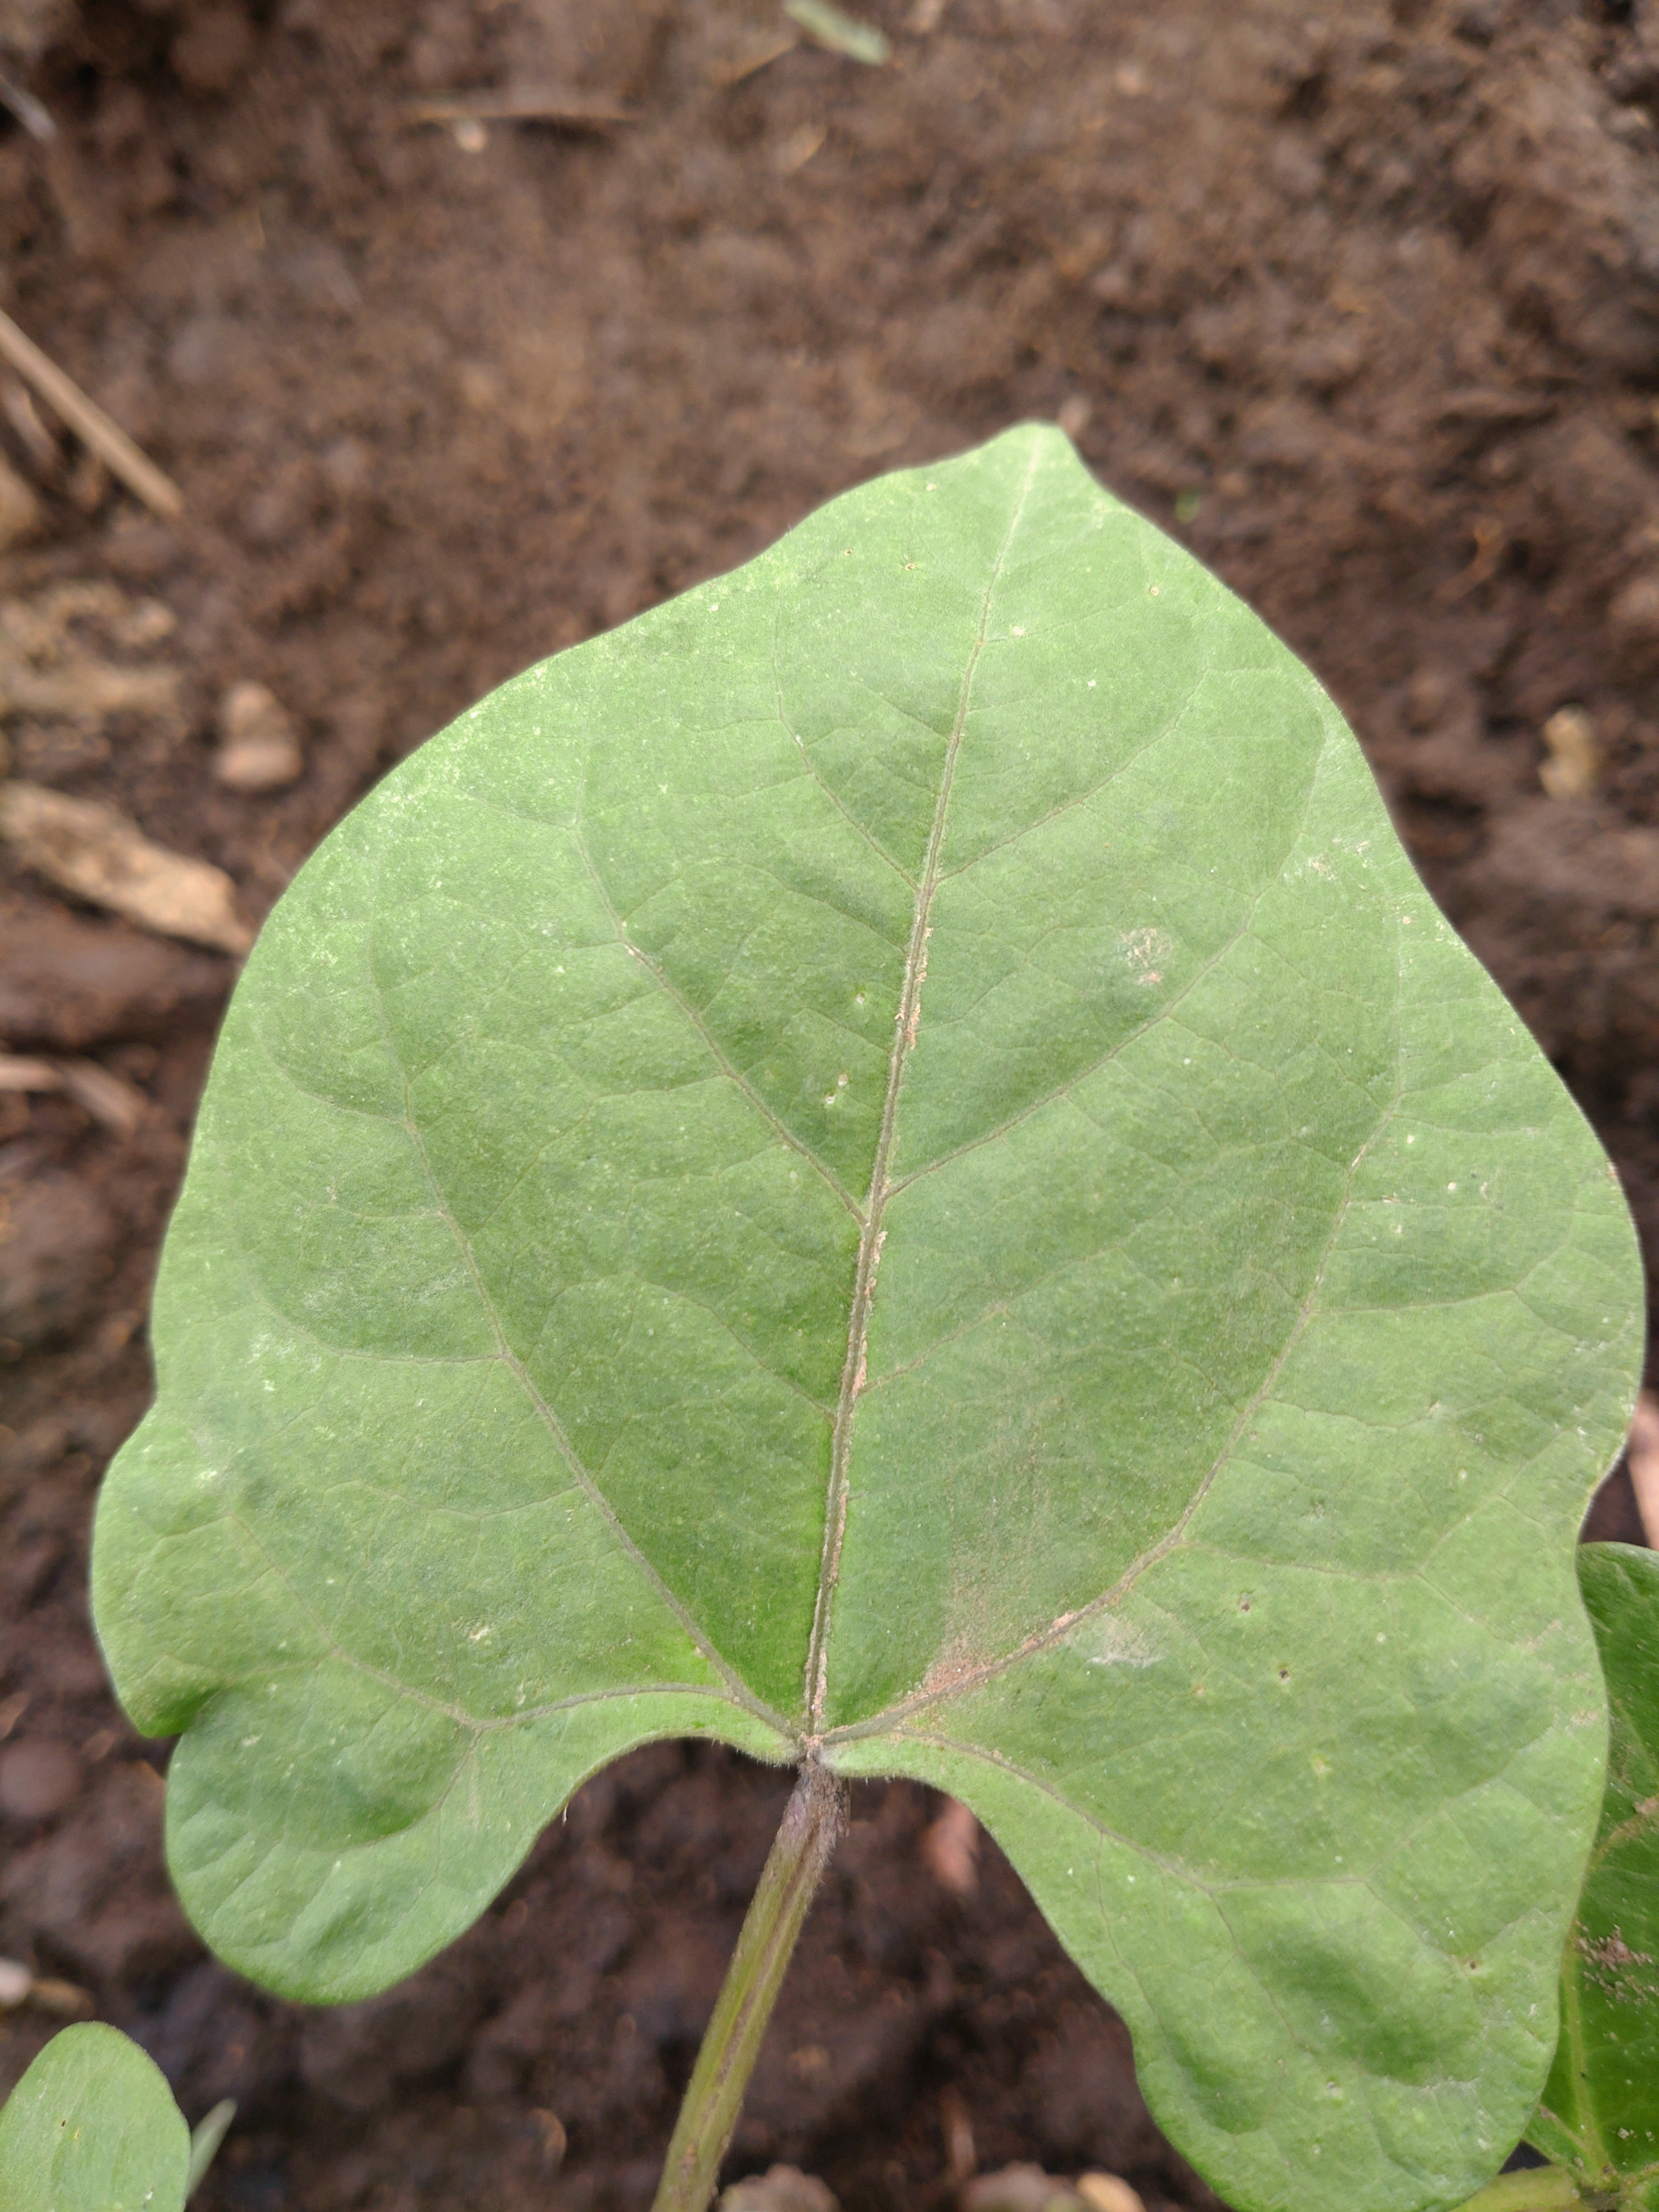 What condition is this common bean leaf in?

healthy
